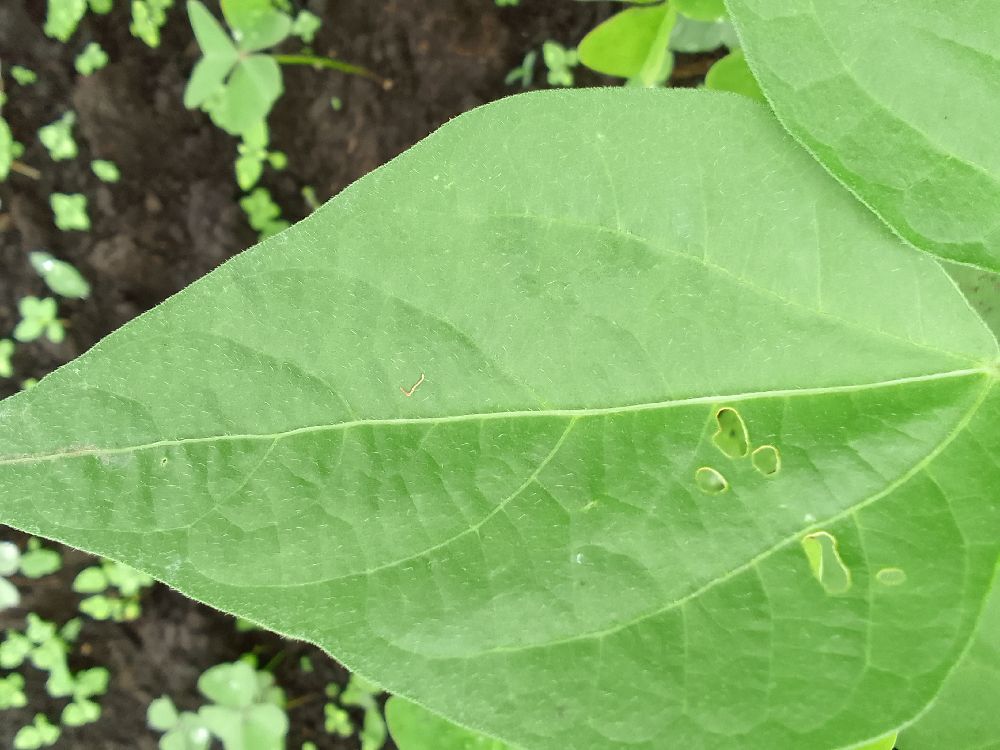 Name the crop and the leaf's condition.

common bean, healthy
